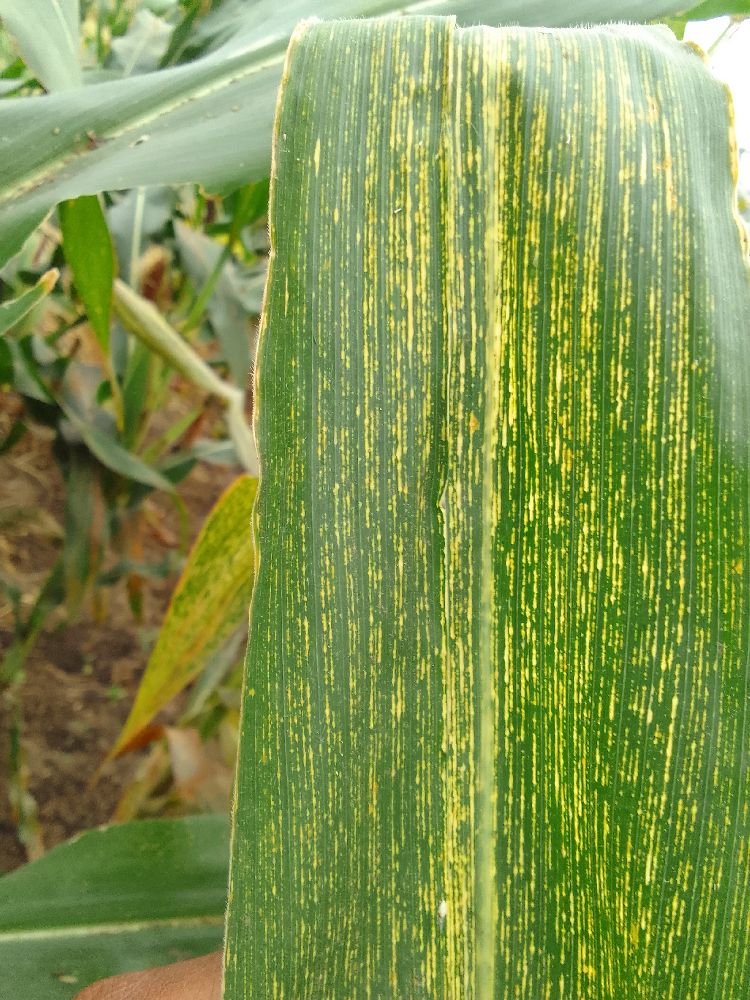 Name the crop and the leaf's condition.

maize, maize streak virus
